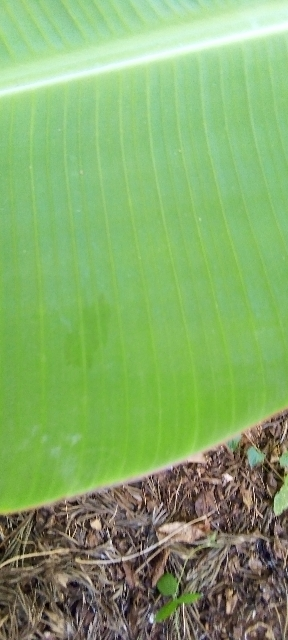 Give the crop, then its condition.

banana, healthy
